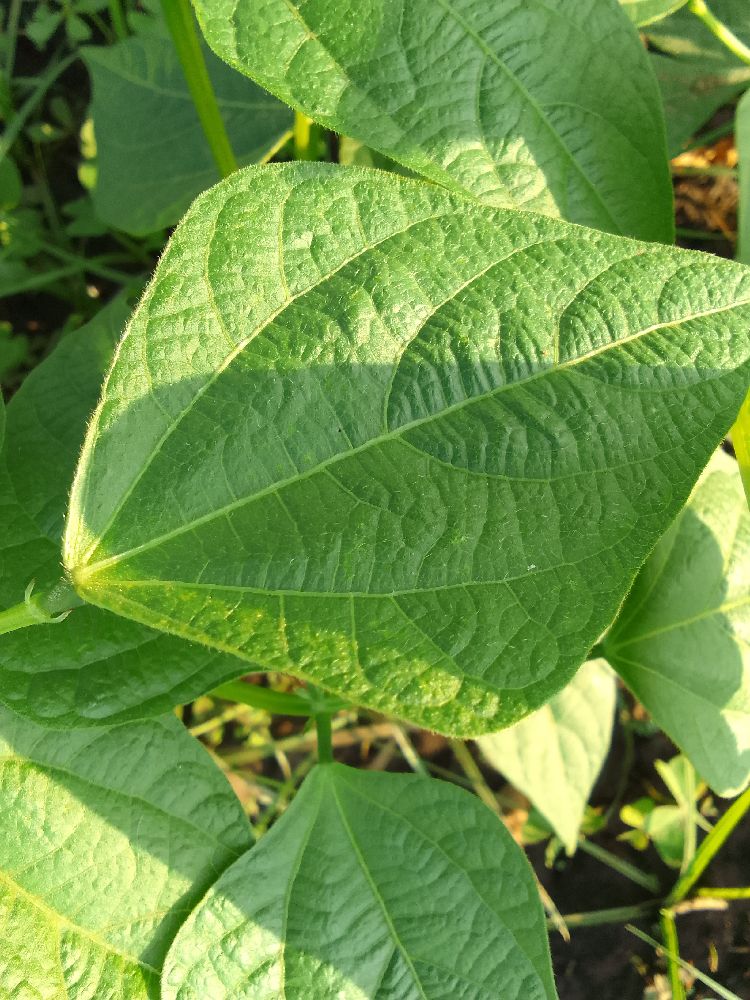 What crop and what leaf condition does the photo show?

common bean, healthy
